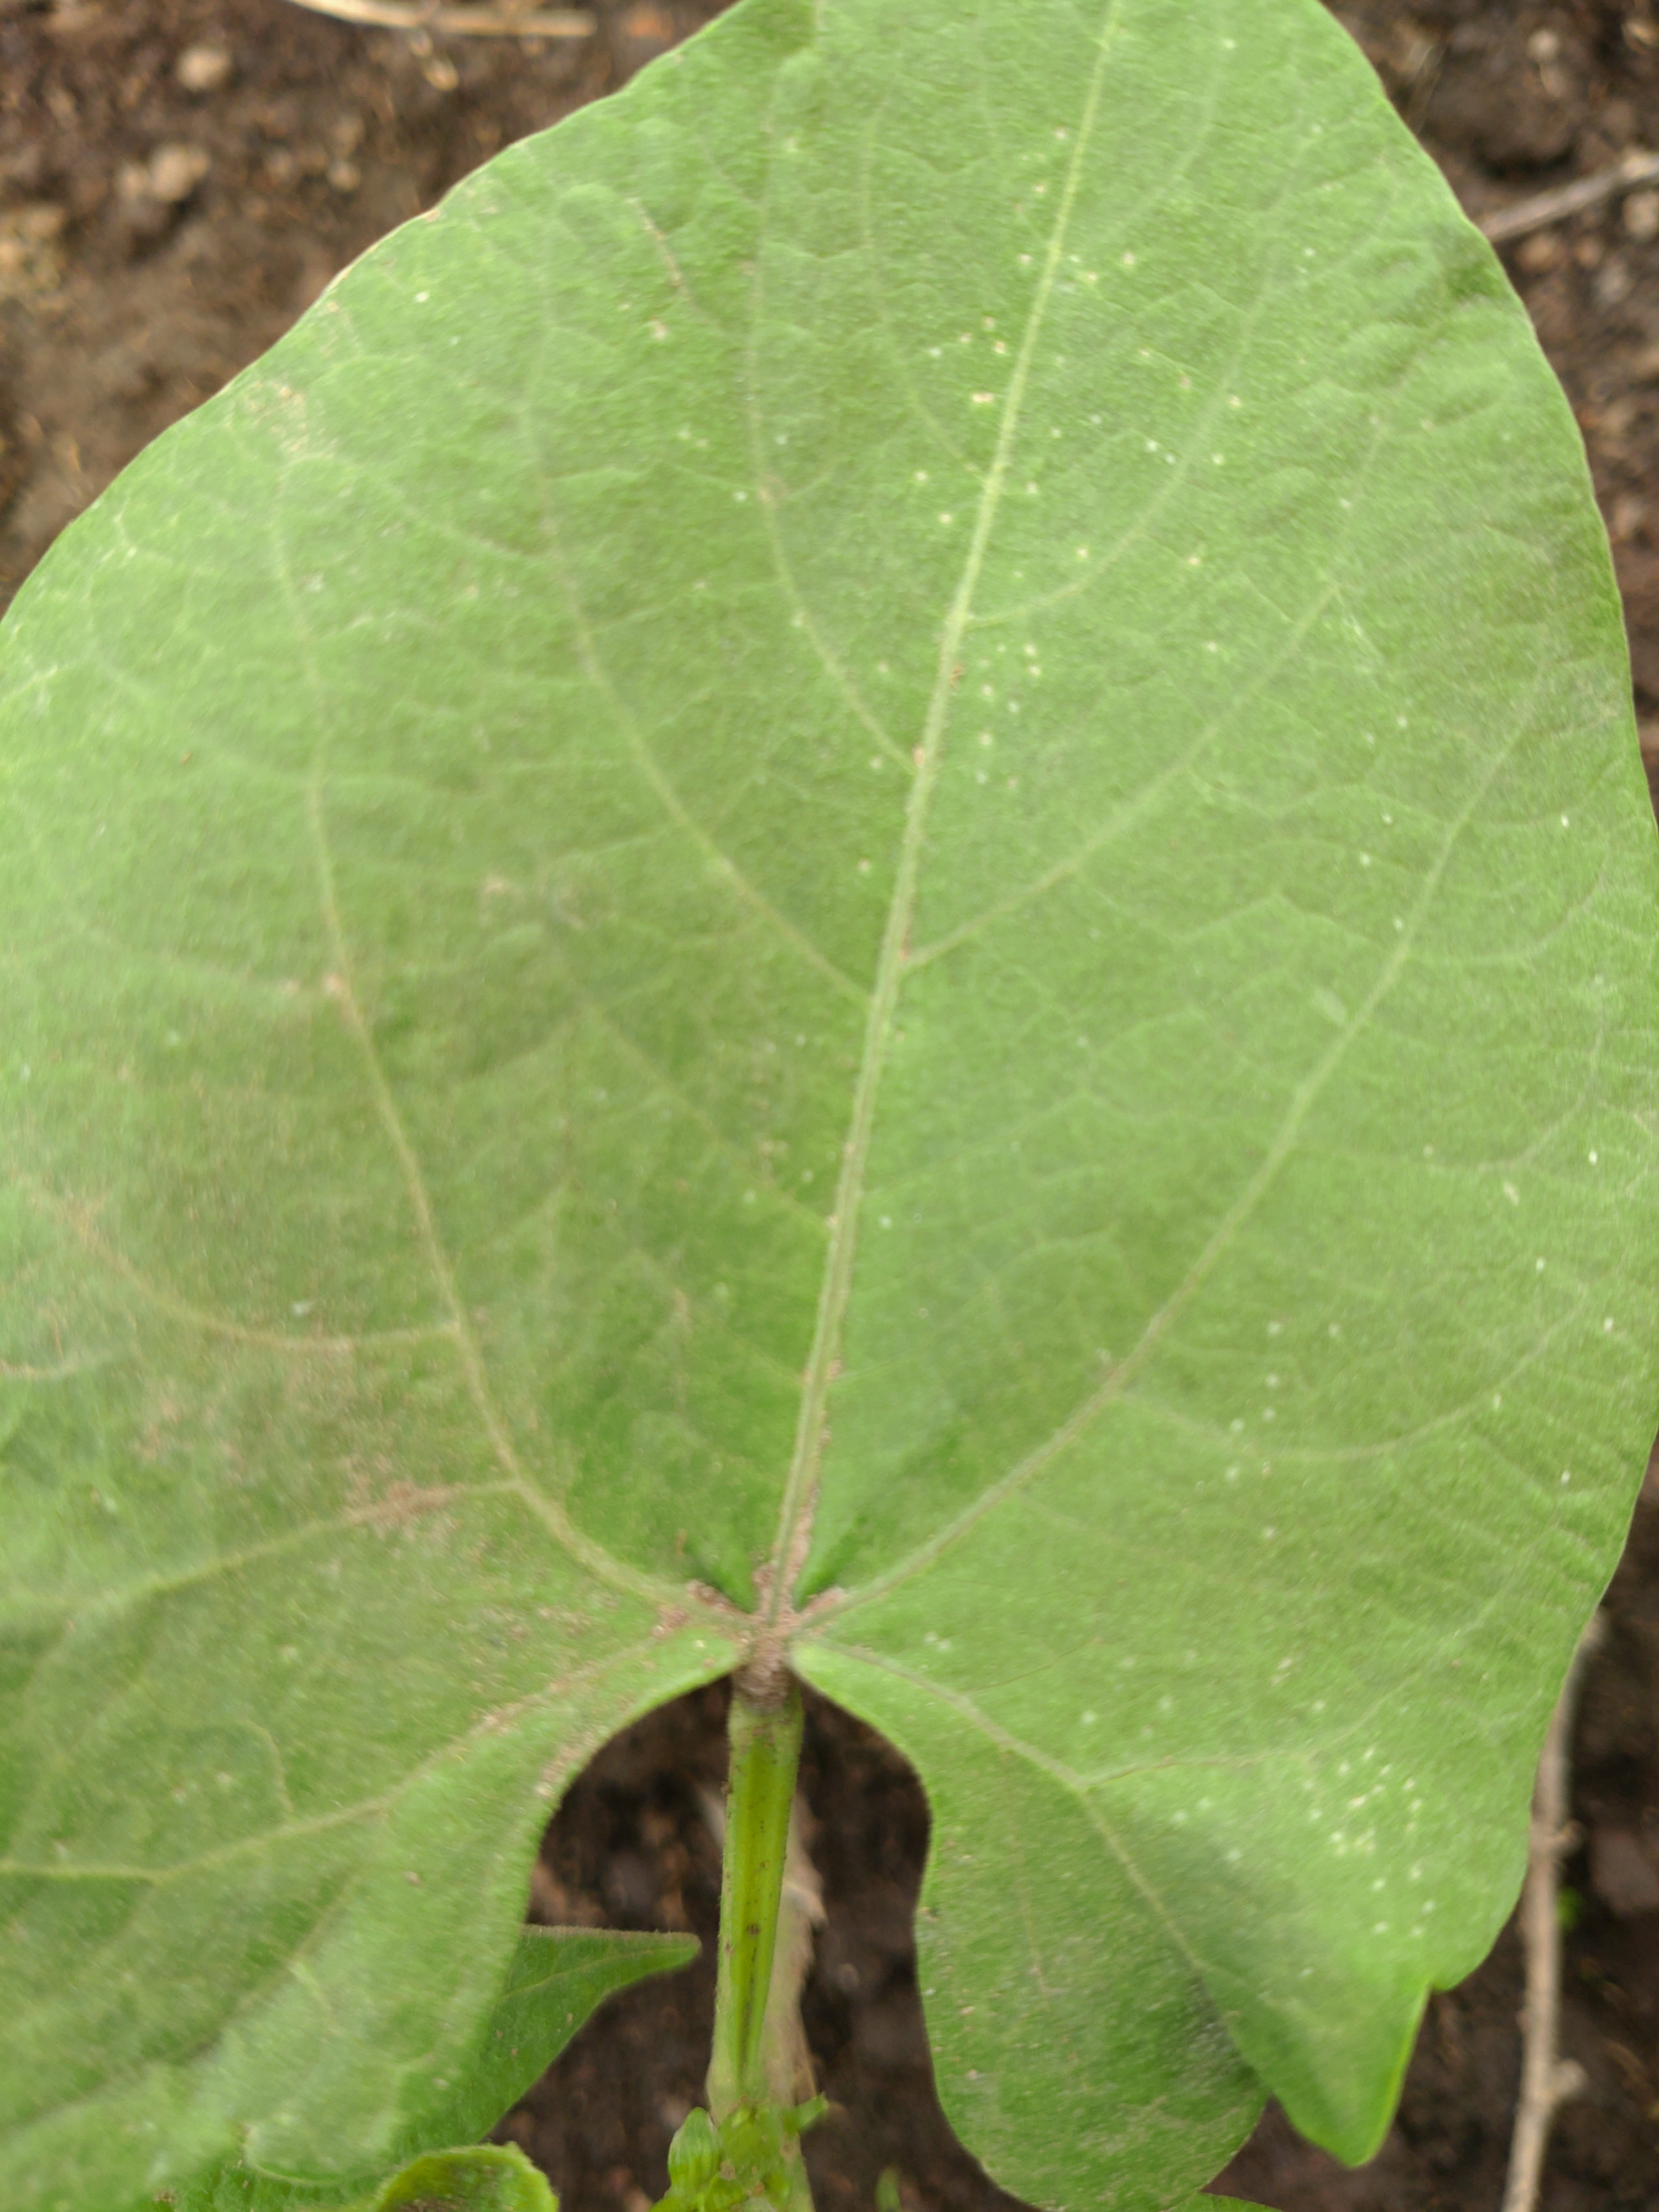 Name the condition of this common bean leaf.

healthy
